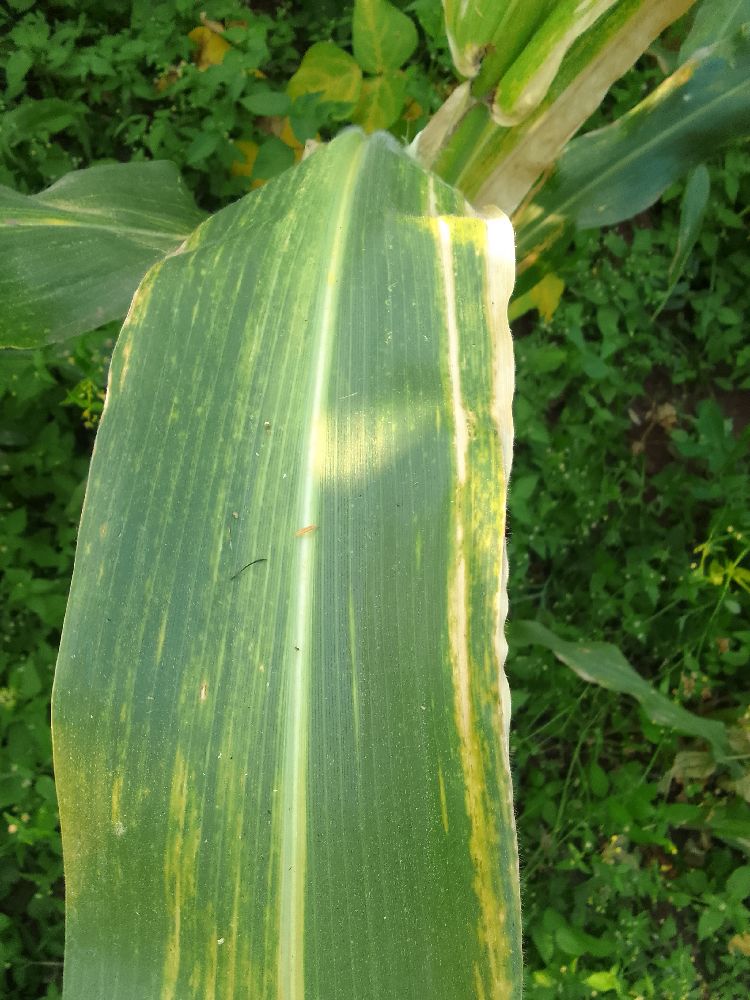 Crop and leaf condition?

maize, maize lethal necrosis
